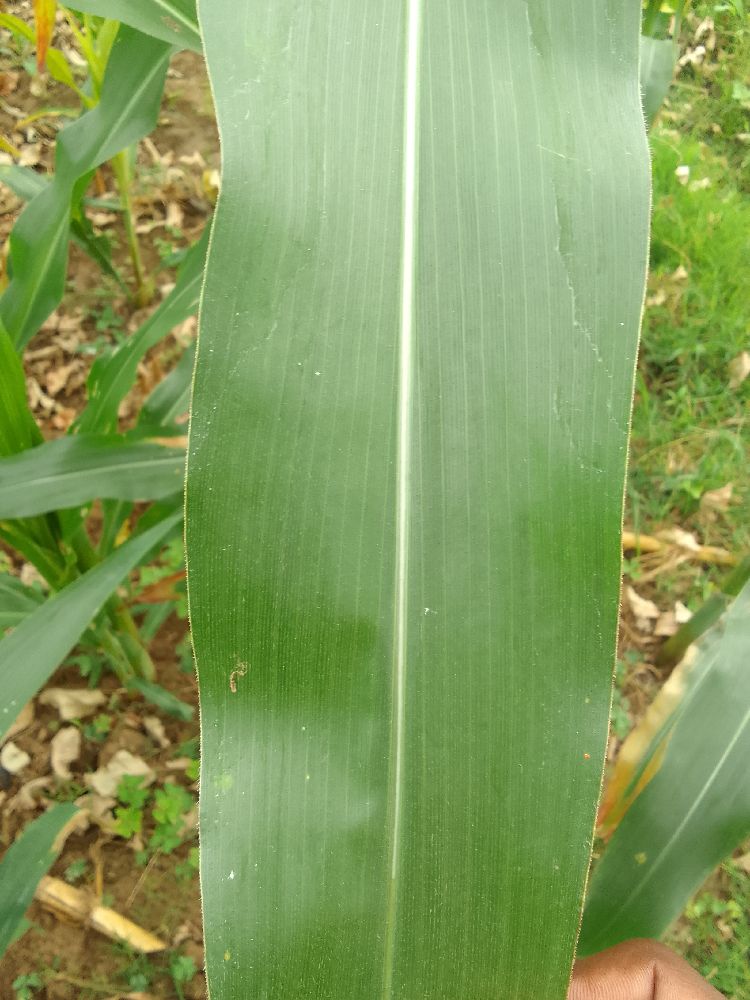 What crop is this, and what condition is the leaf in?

maize, healthy
